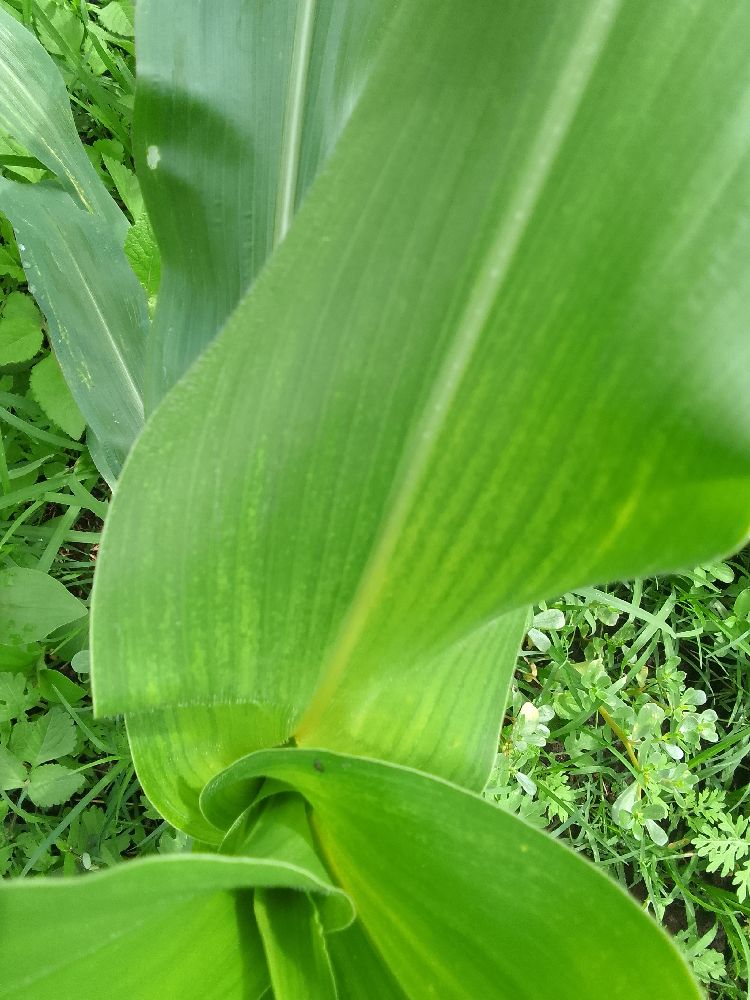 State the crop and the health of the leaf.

maize, maize lethal necrosis
